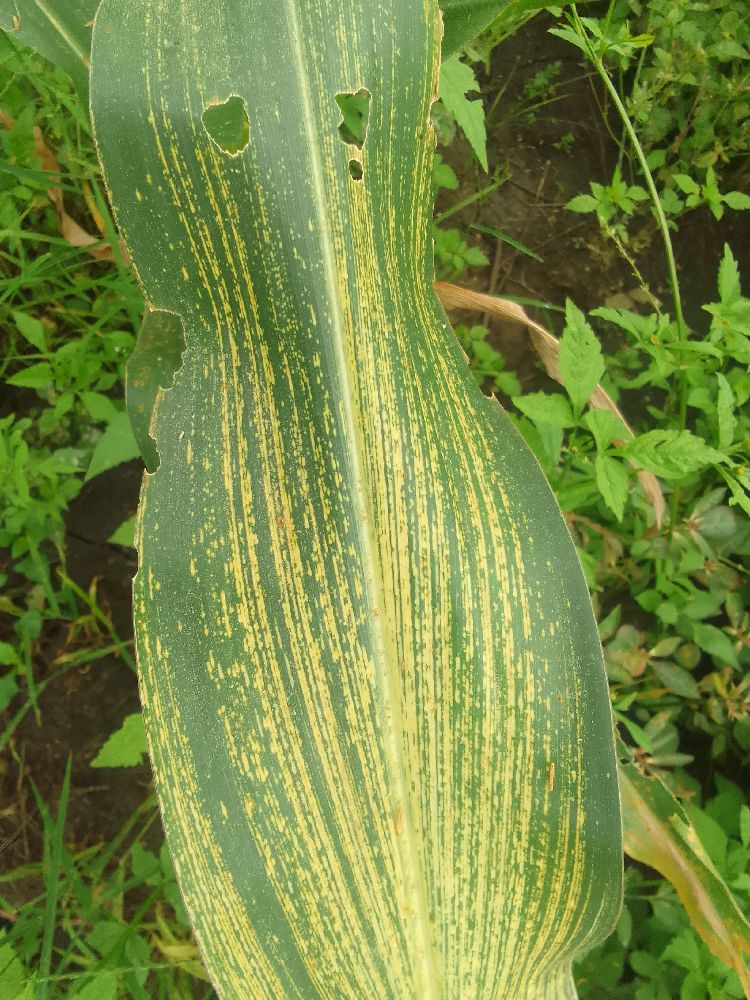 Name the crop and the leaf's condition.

maize, maize streak virus
